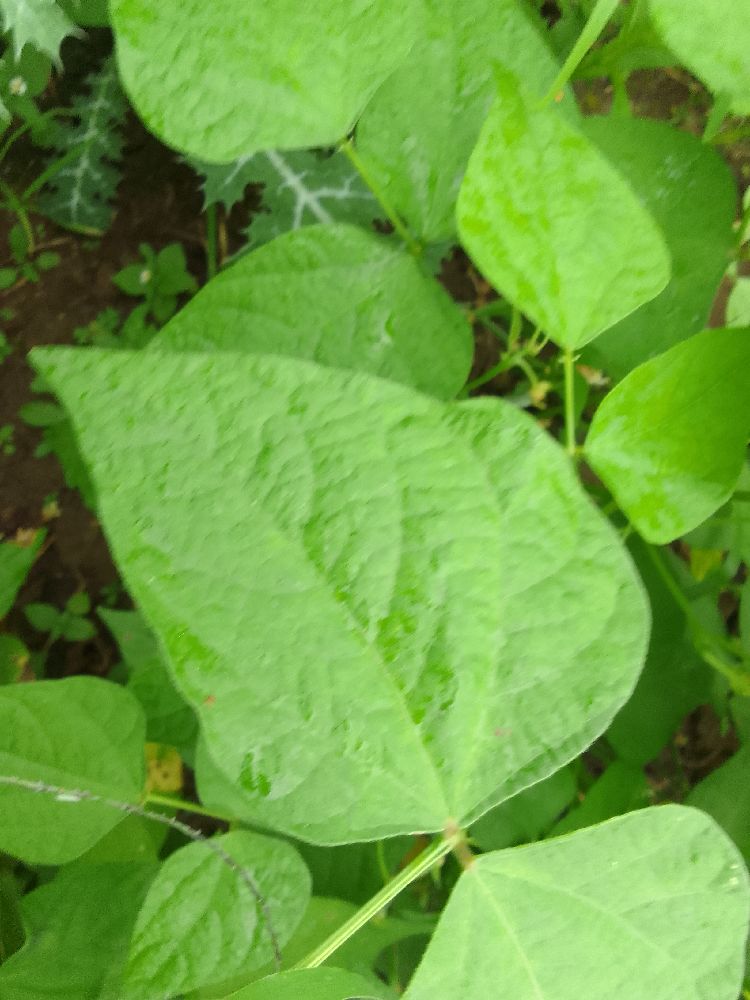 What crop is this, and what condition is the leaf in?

common bean, healthy
